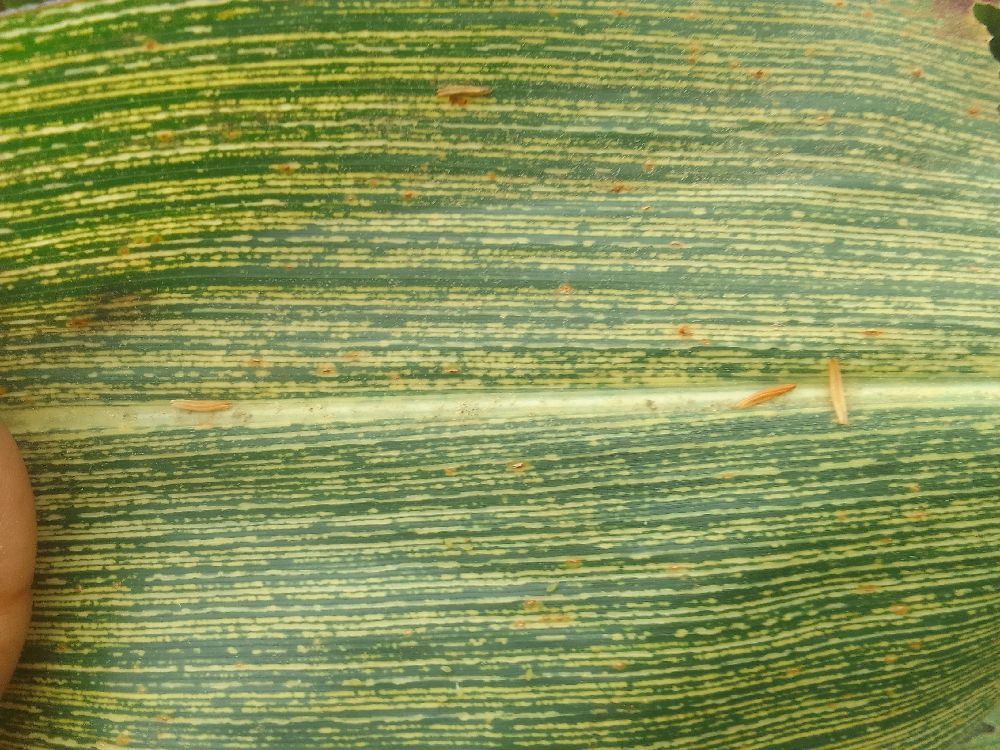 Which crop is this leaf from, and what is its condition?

maize, maize streak virus
